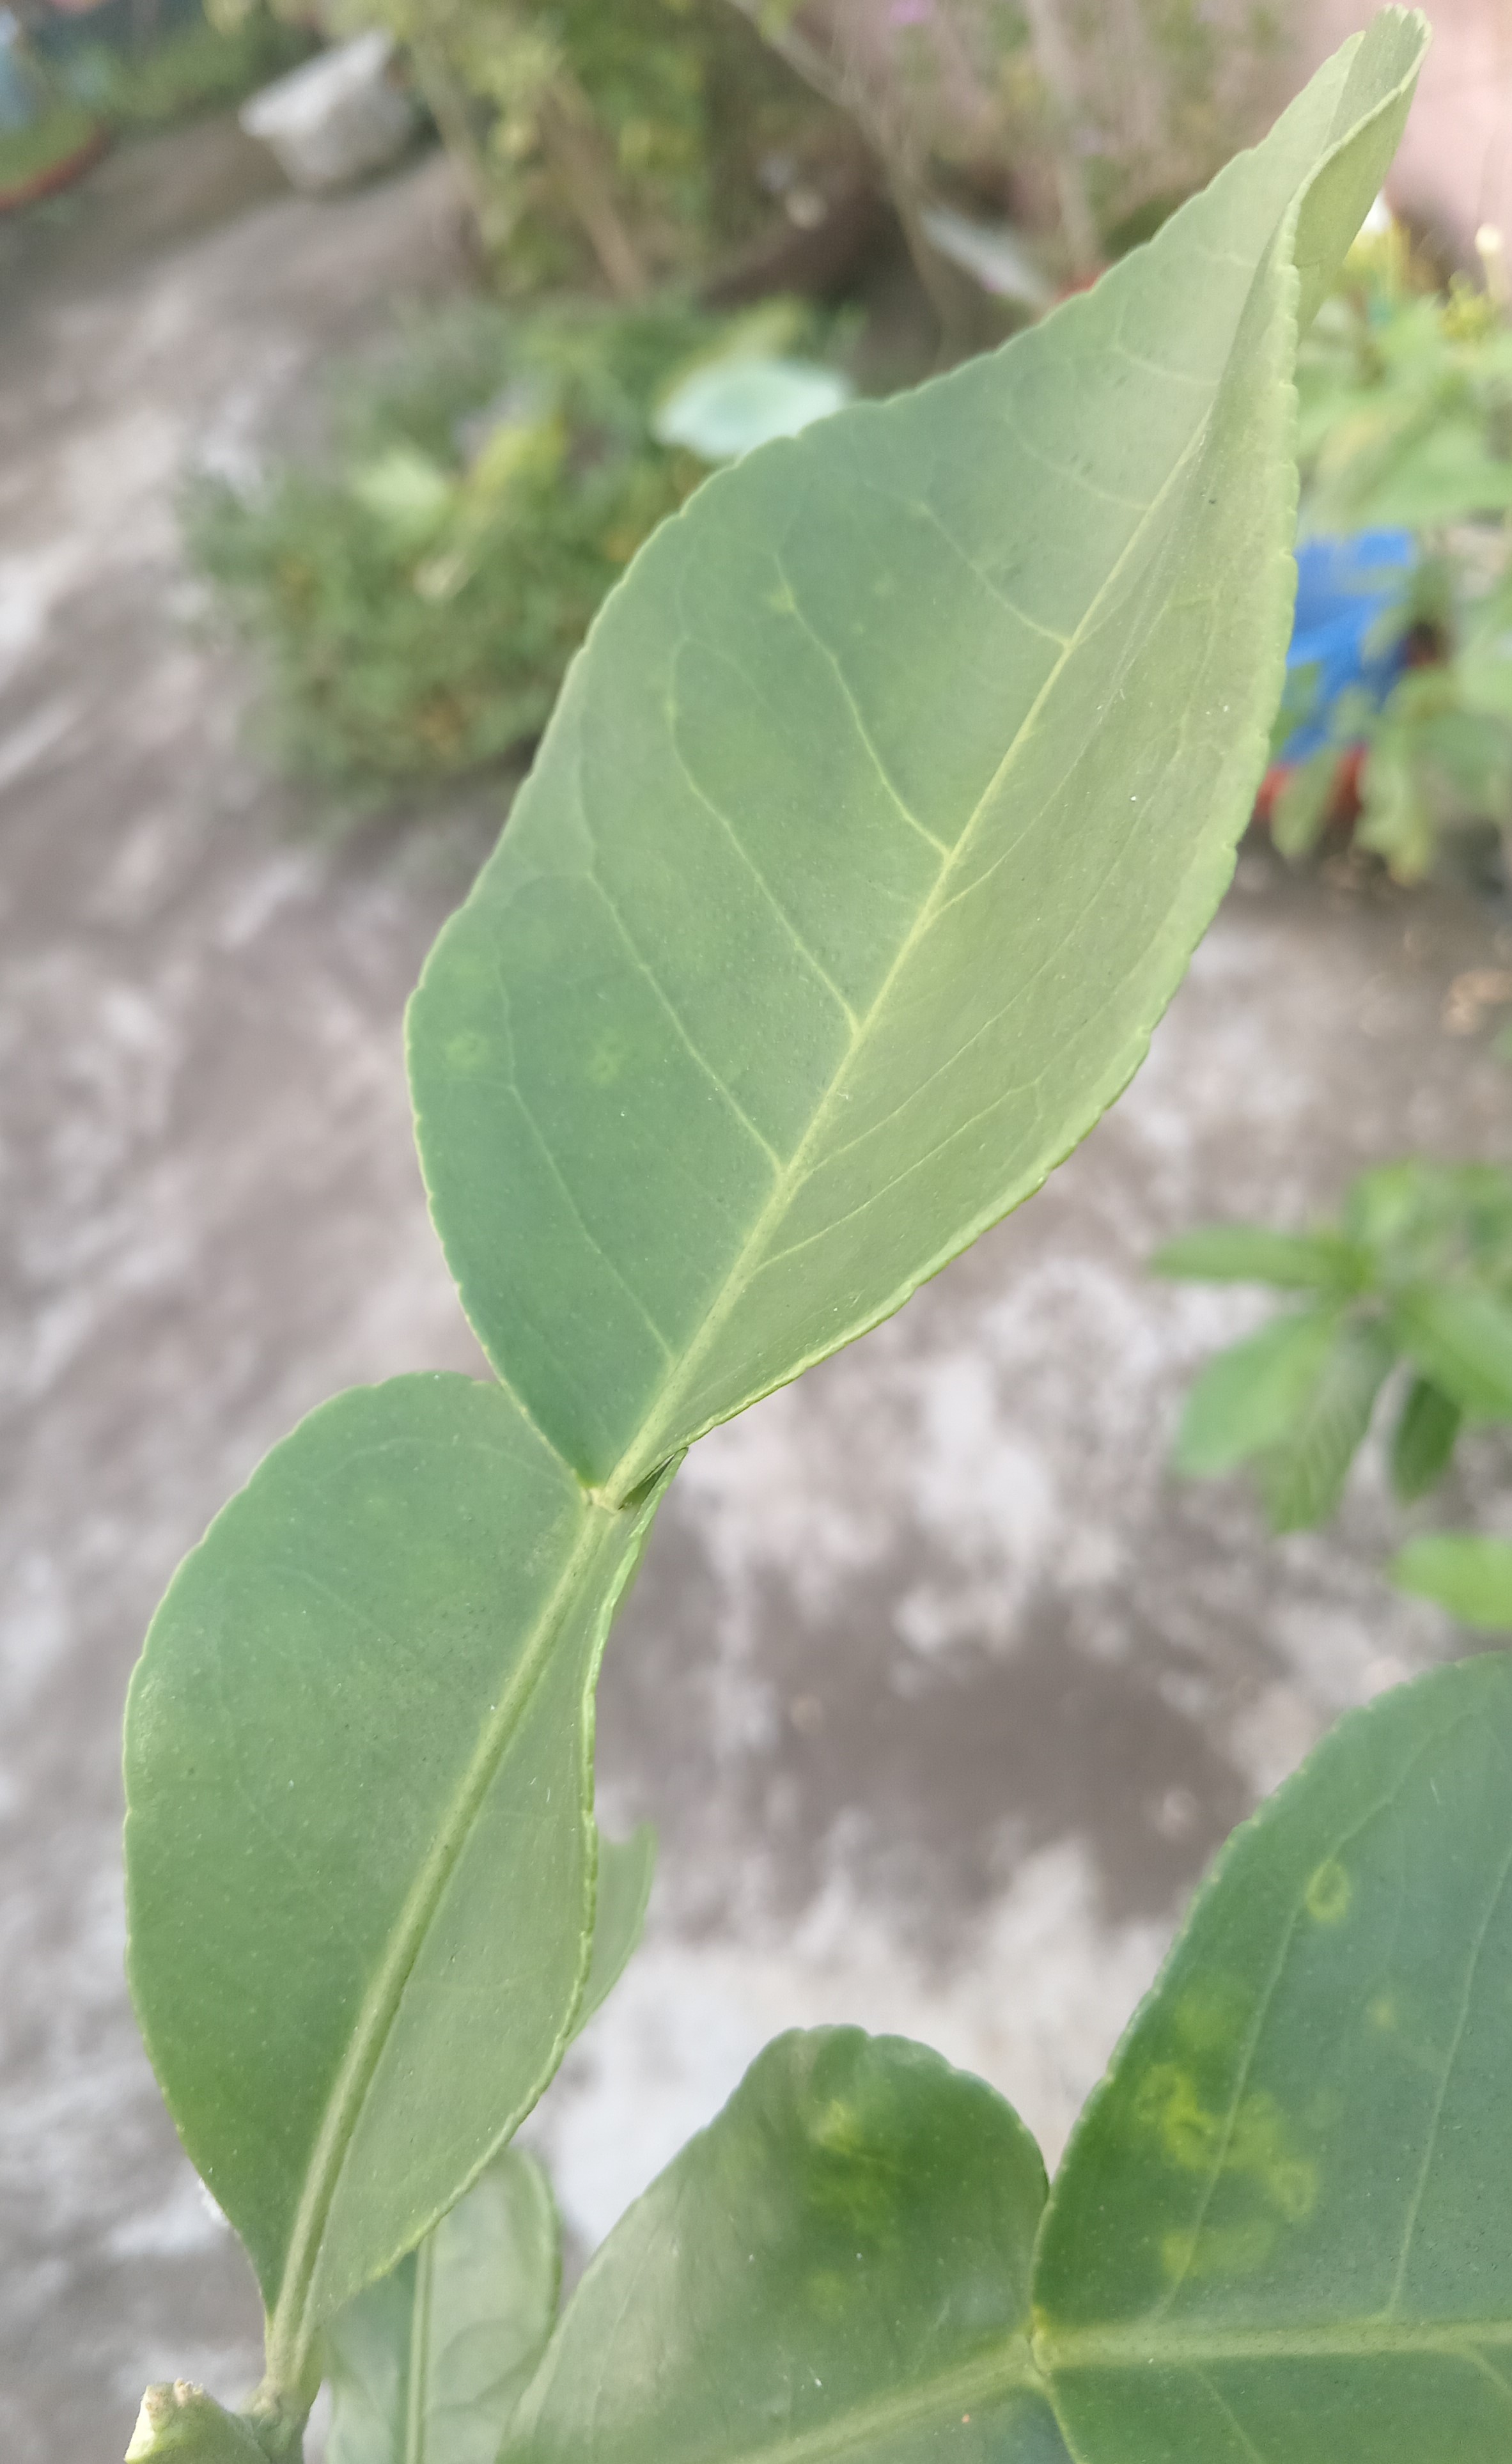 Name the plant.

lemon
